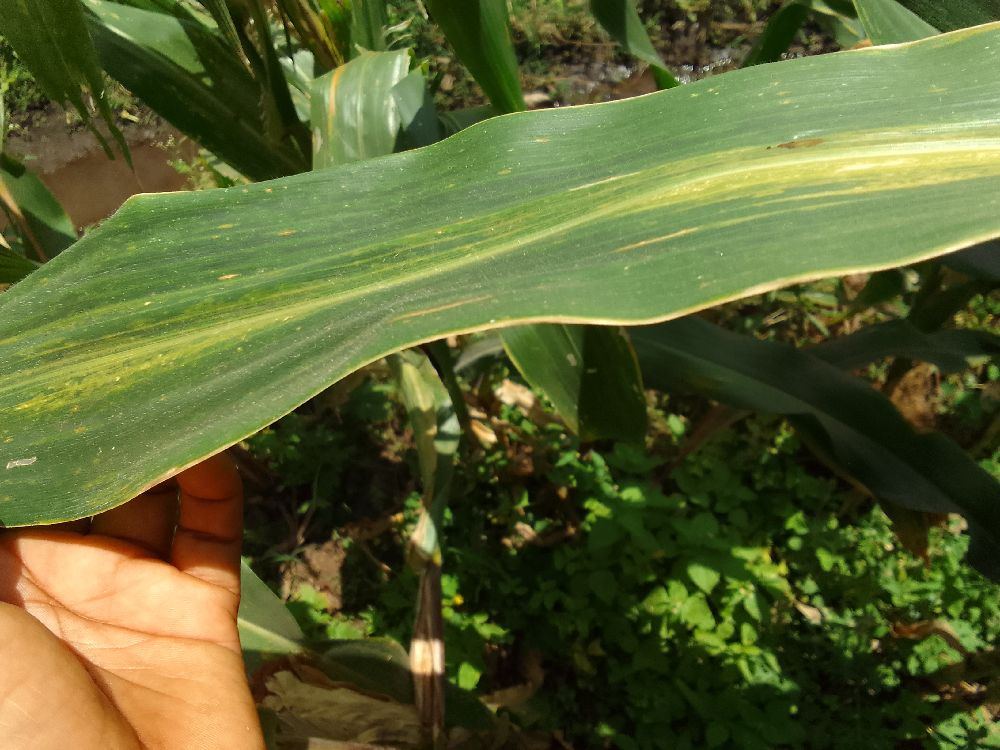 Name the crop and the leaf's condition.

maize, maize lethal necrosis
